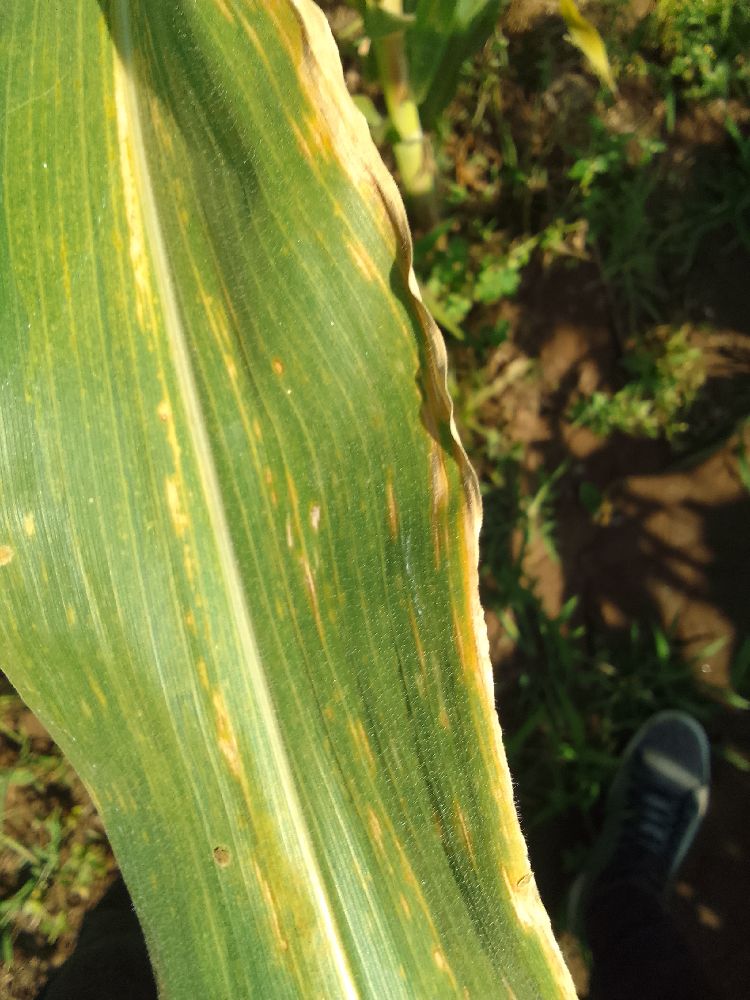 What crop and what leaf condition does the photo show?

maize, maize lethal necrosis
